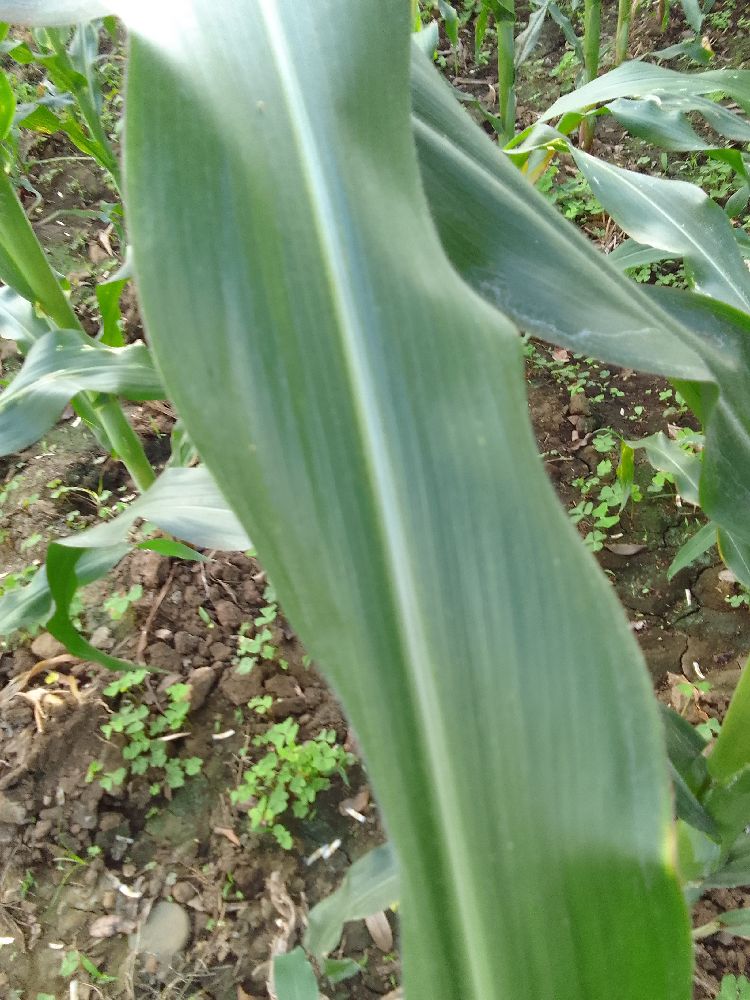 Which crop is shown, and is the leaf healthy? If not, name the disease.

maize, healthy
